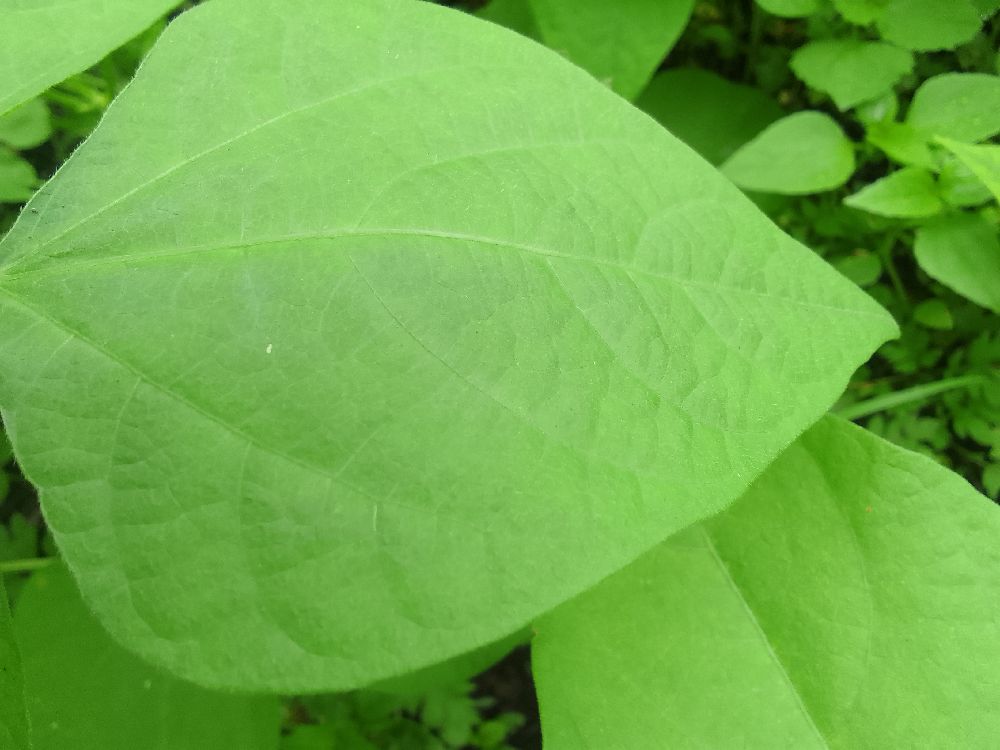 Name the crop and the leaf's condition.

common bean, healthy
